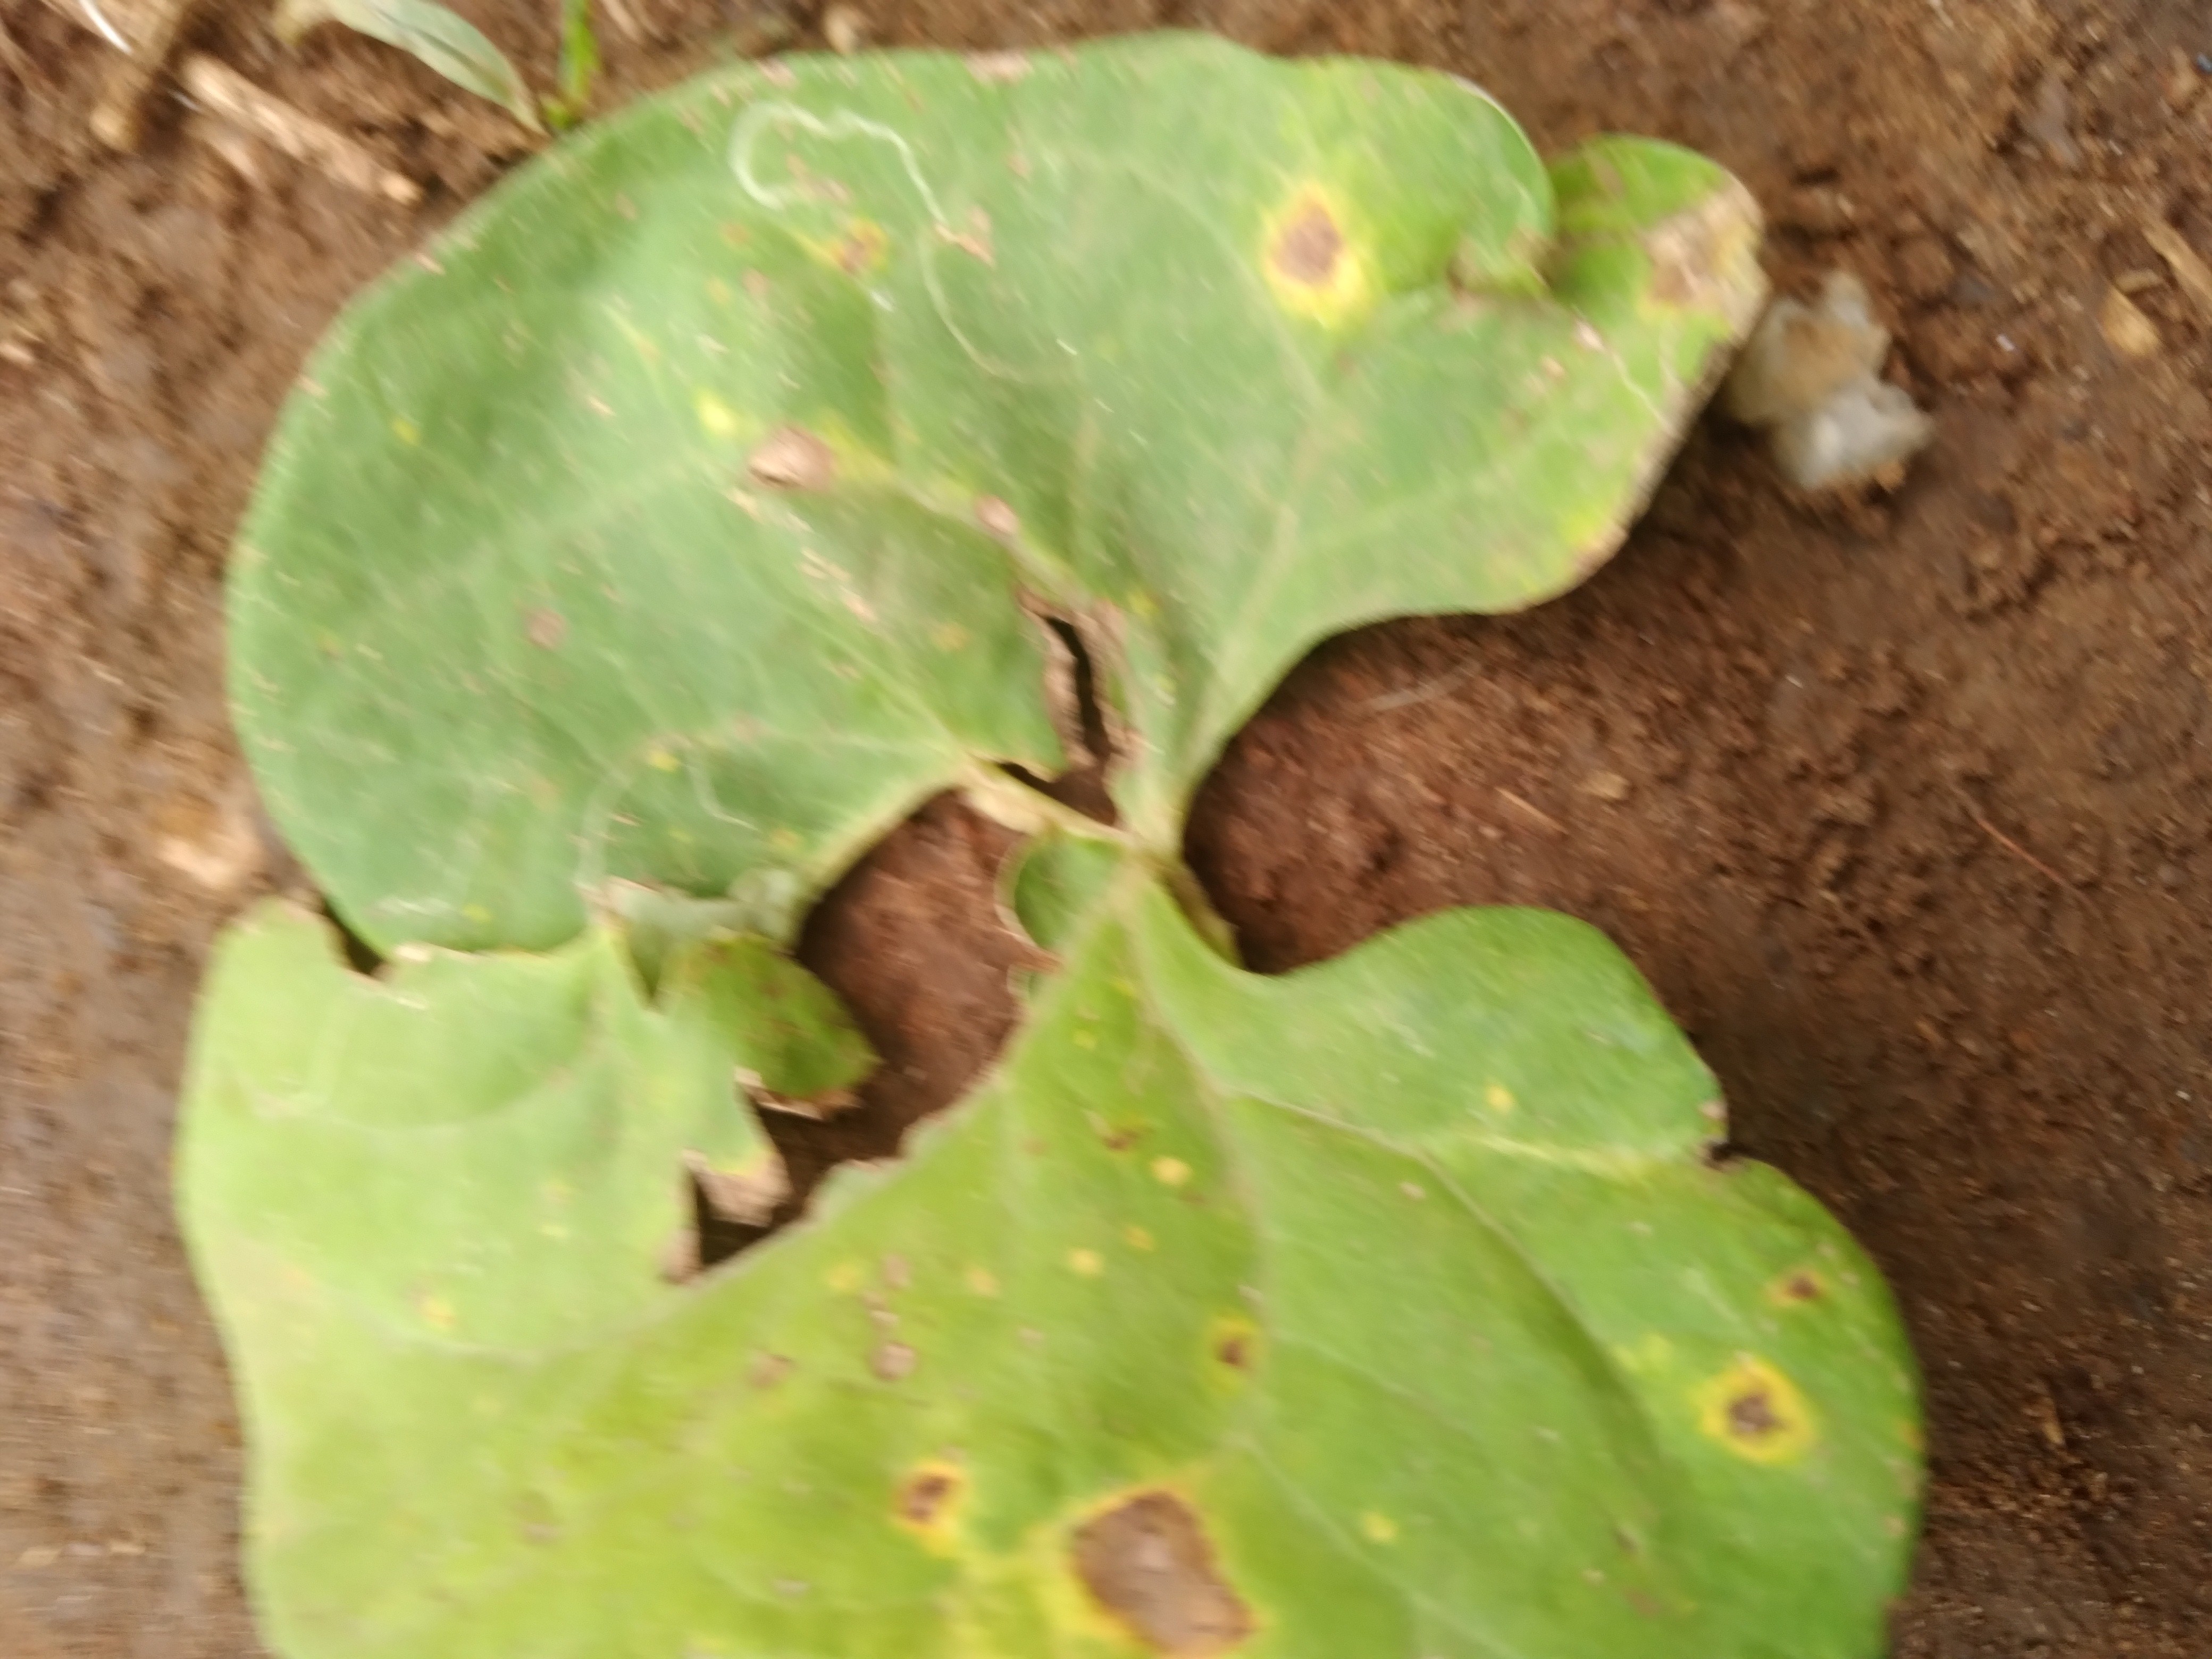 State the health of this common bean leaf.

rust
